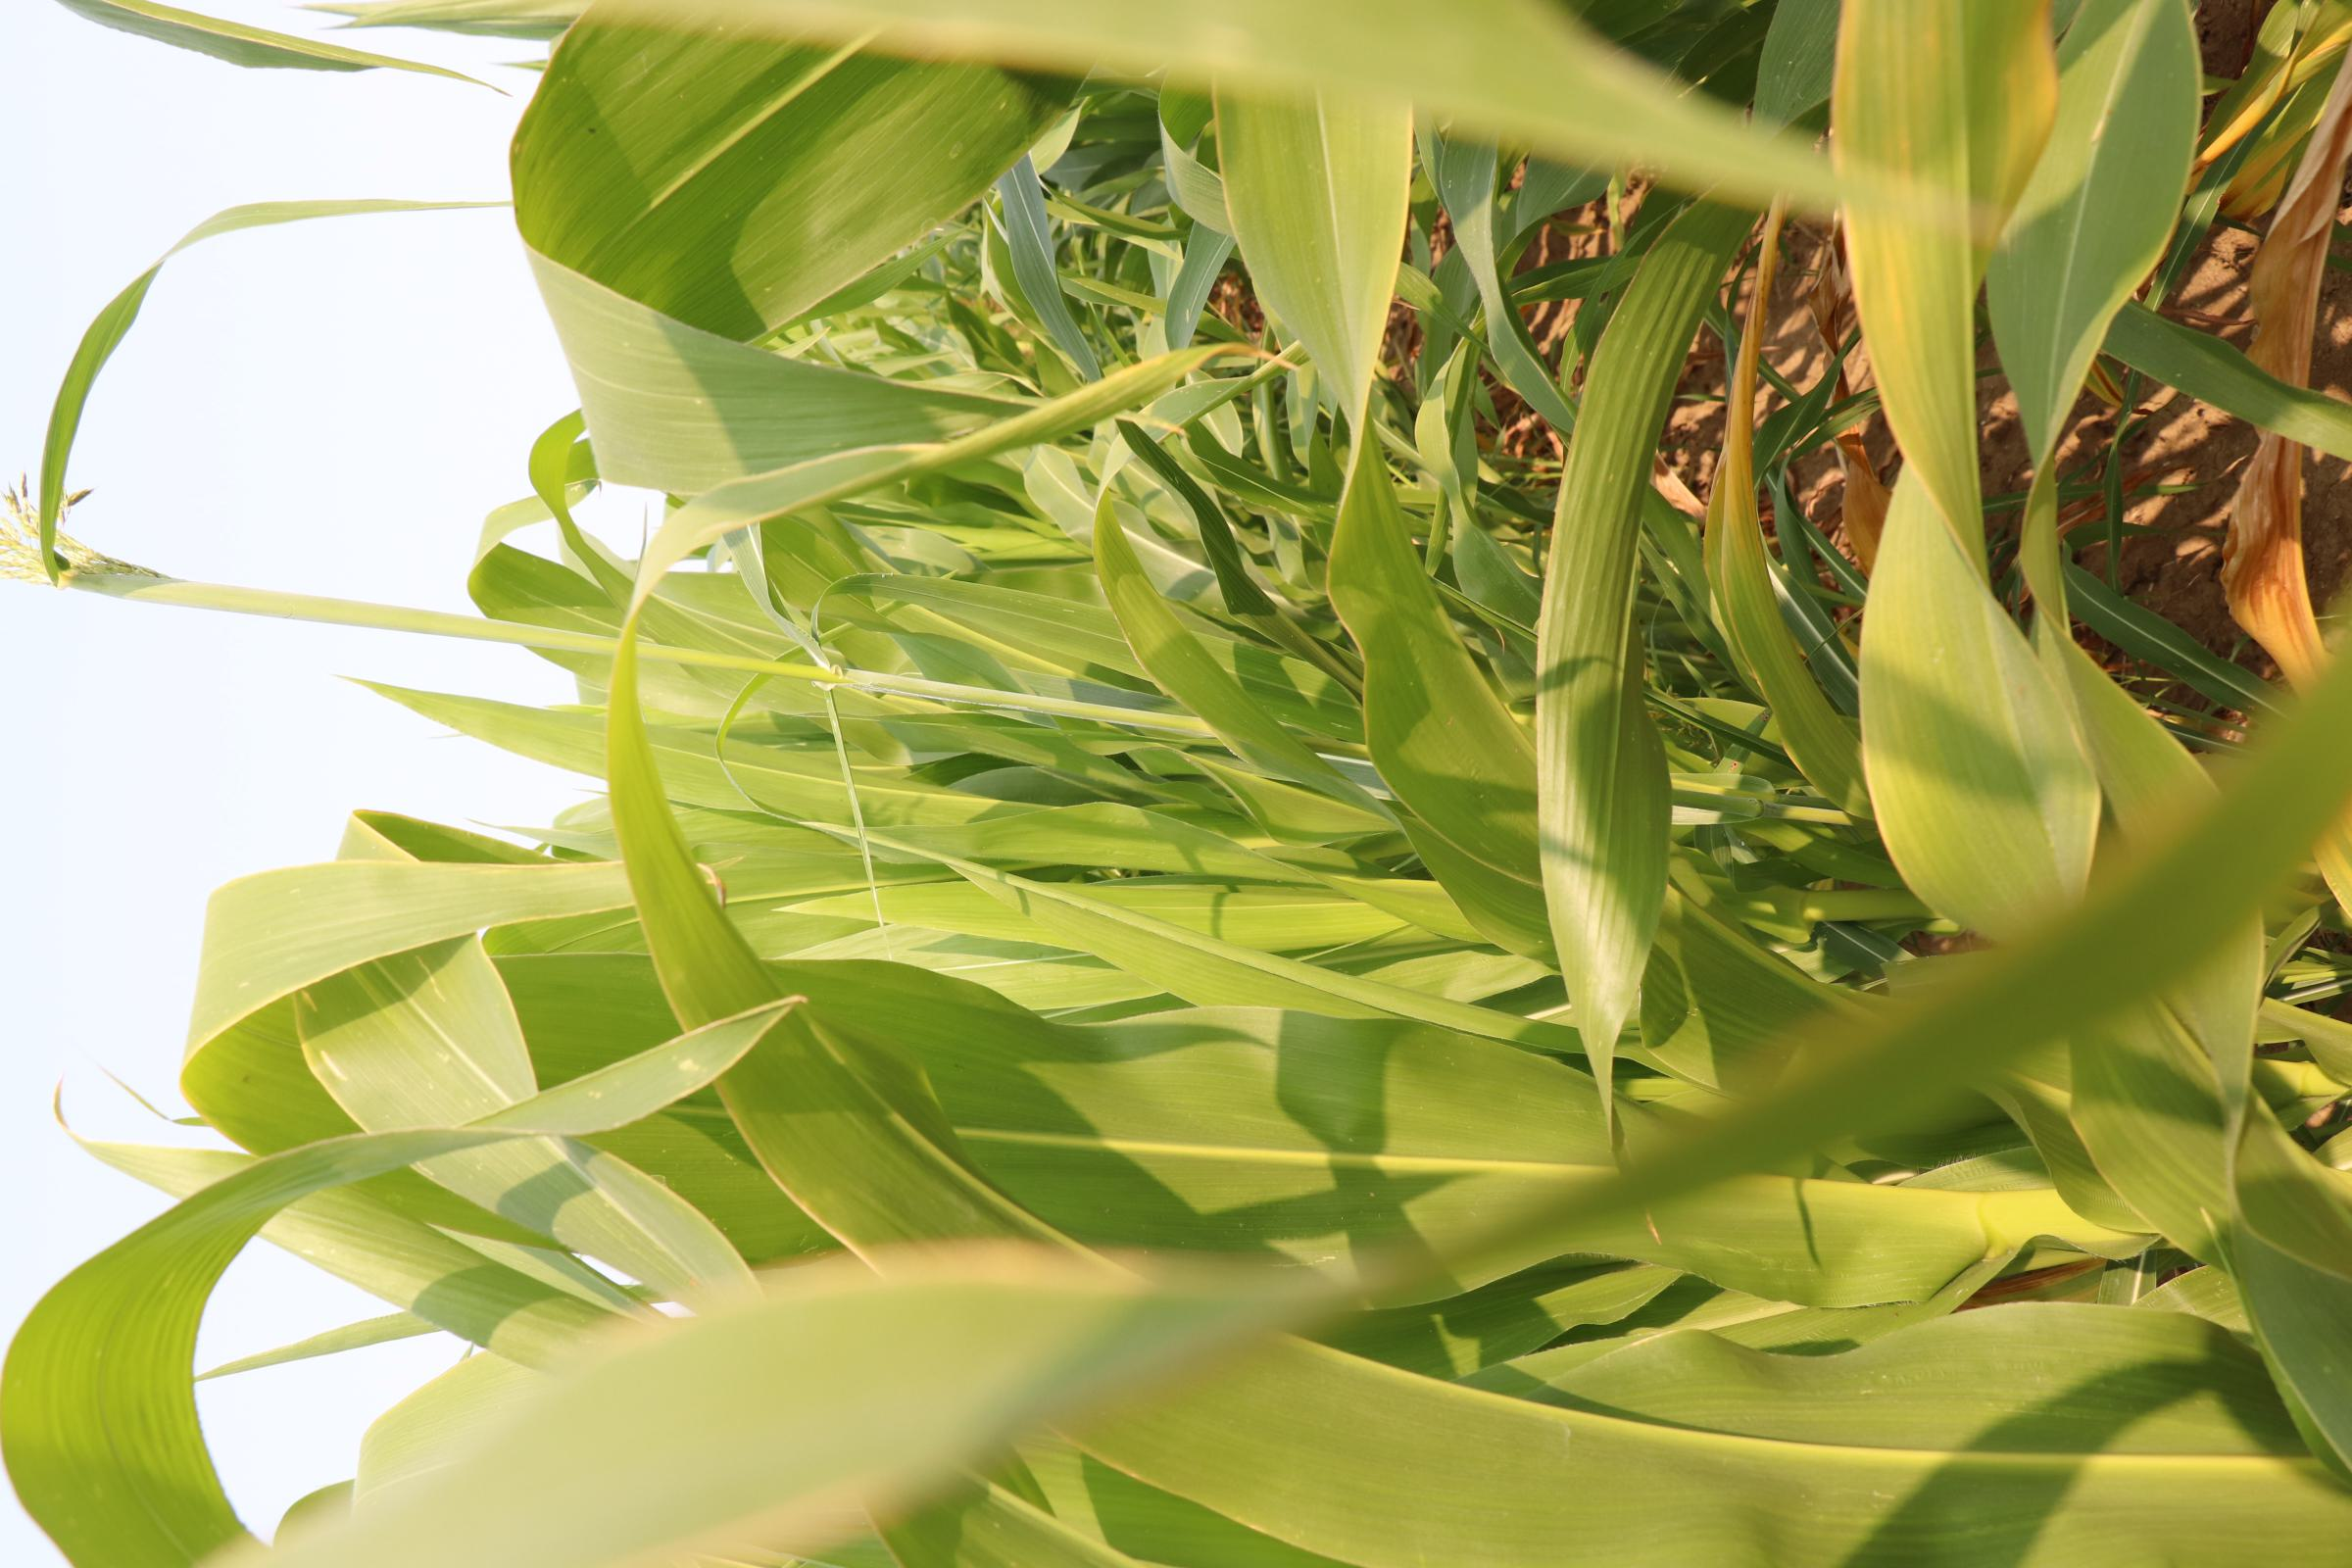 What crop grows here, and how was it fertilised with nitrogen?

maize, reduced nitrogen fertilisation
